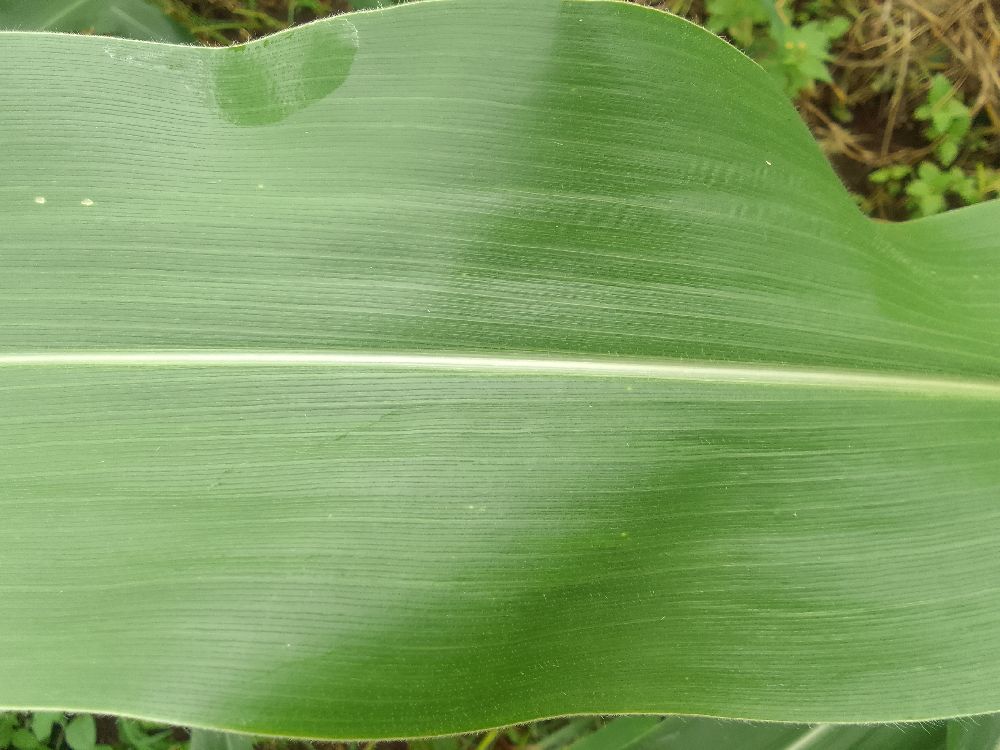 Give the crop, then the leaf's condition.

maize, healthy
